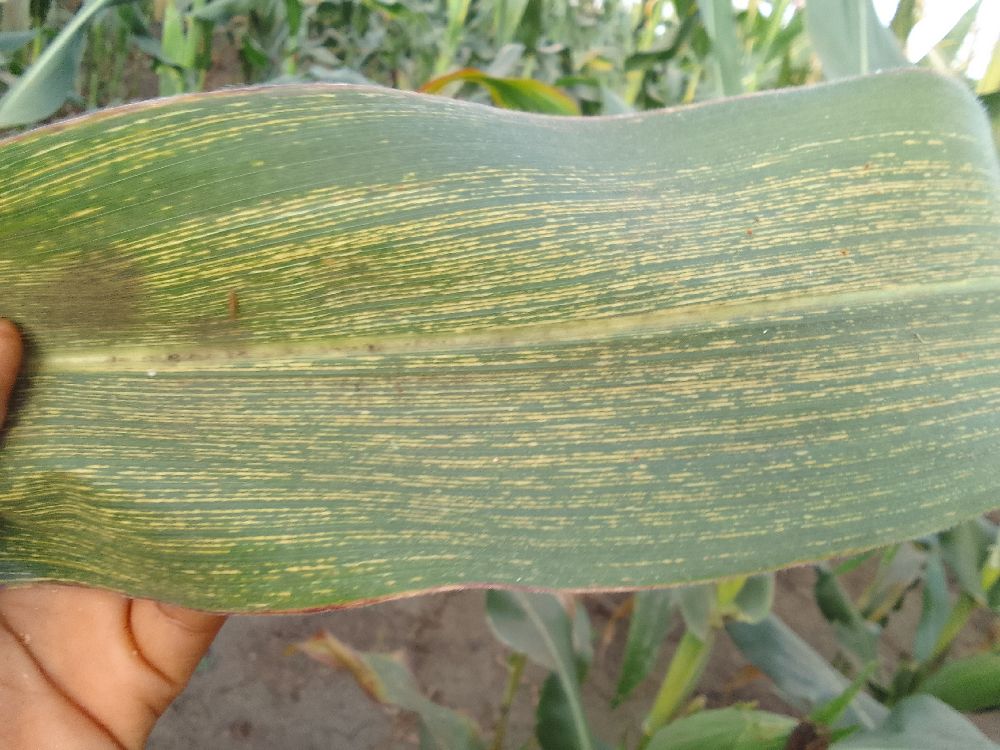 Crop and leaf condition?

maize, maize streak virus
